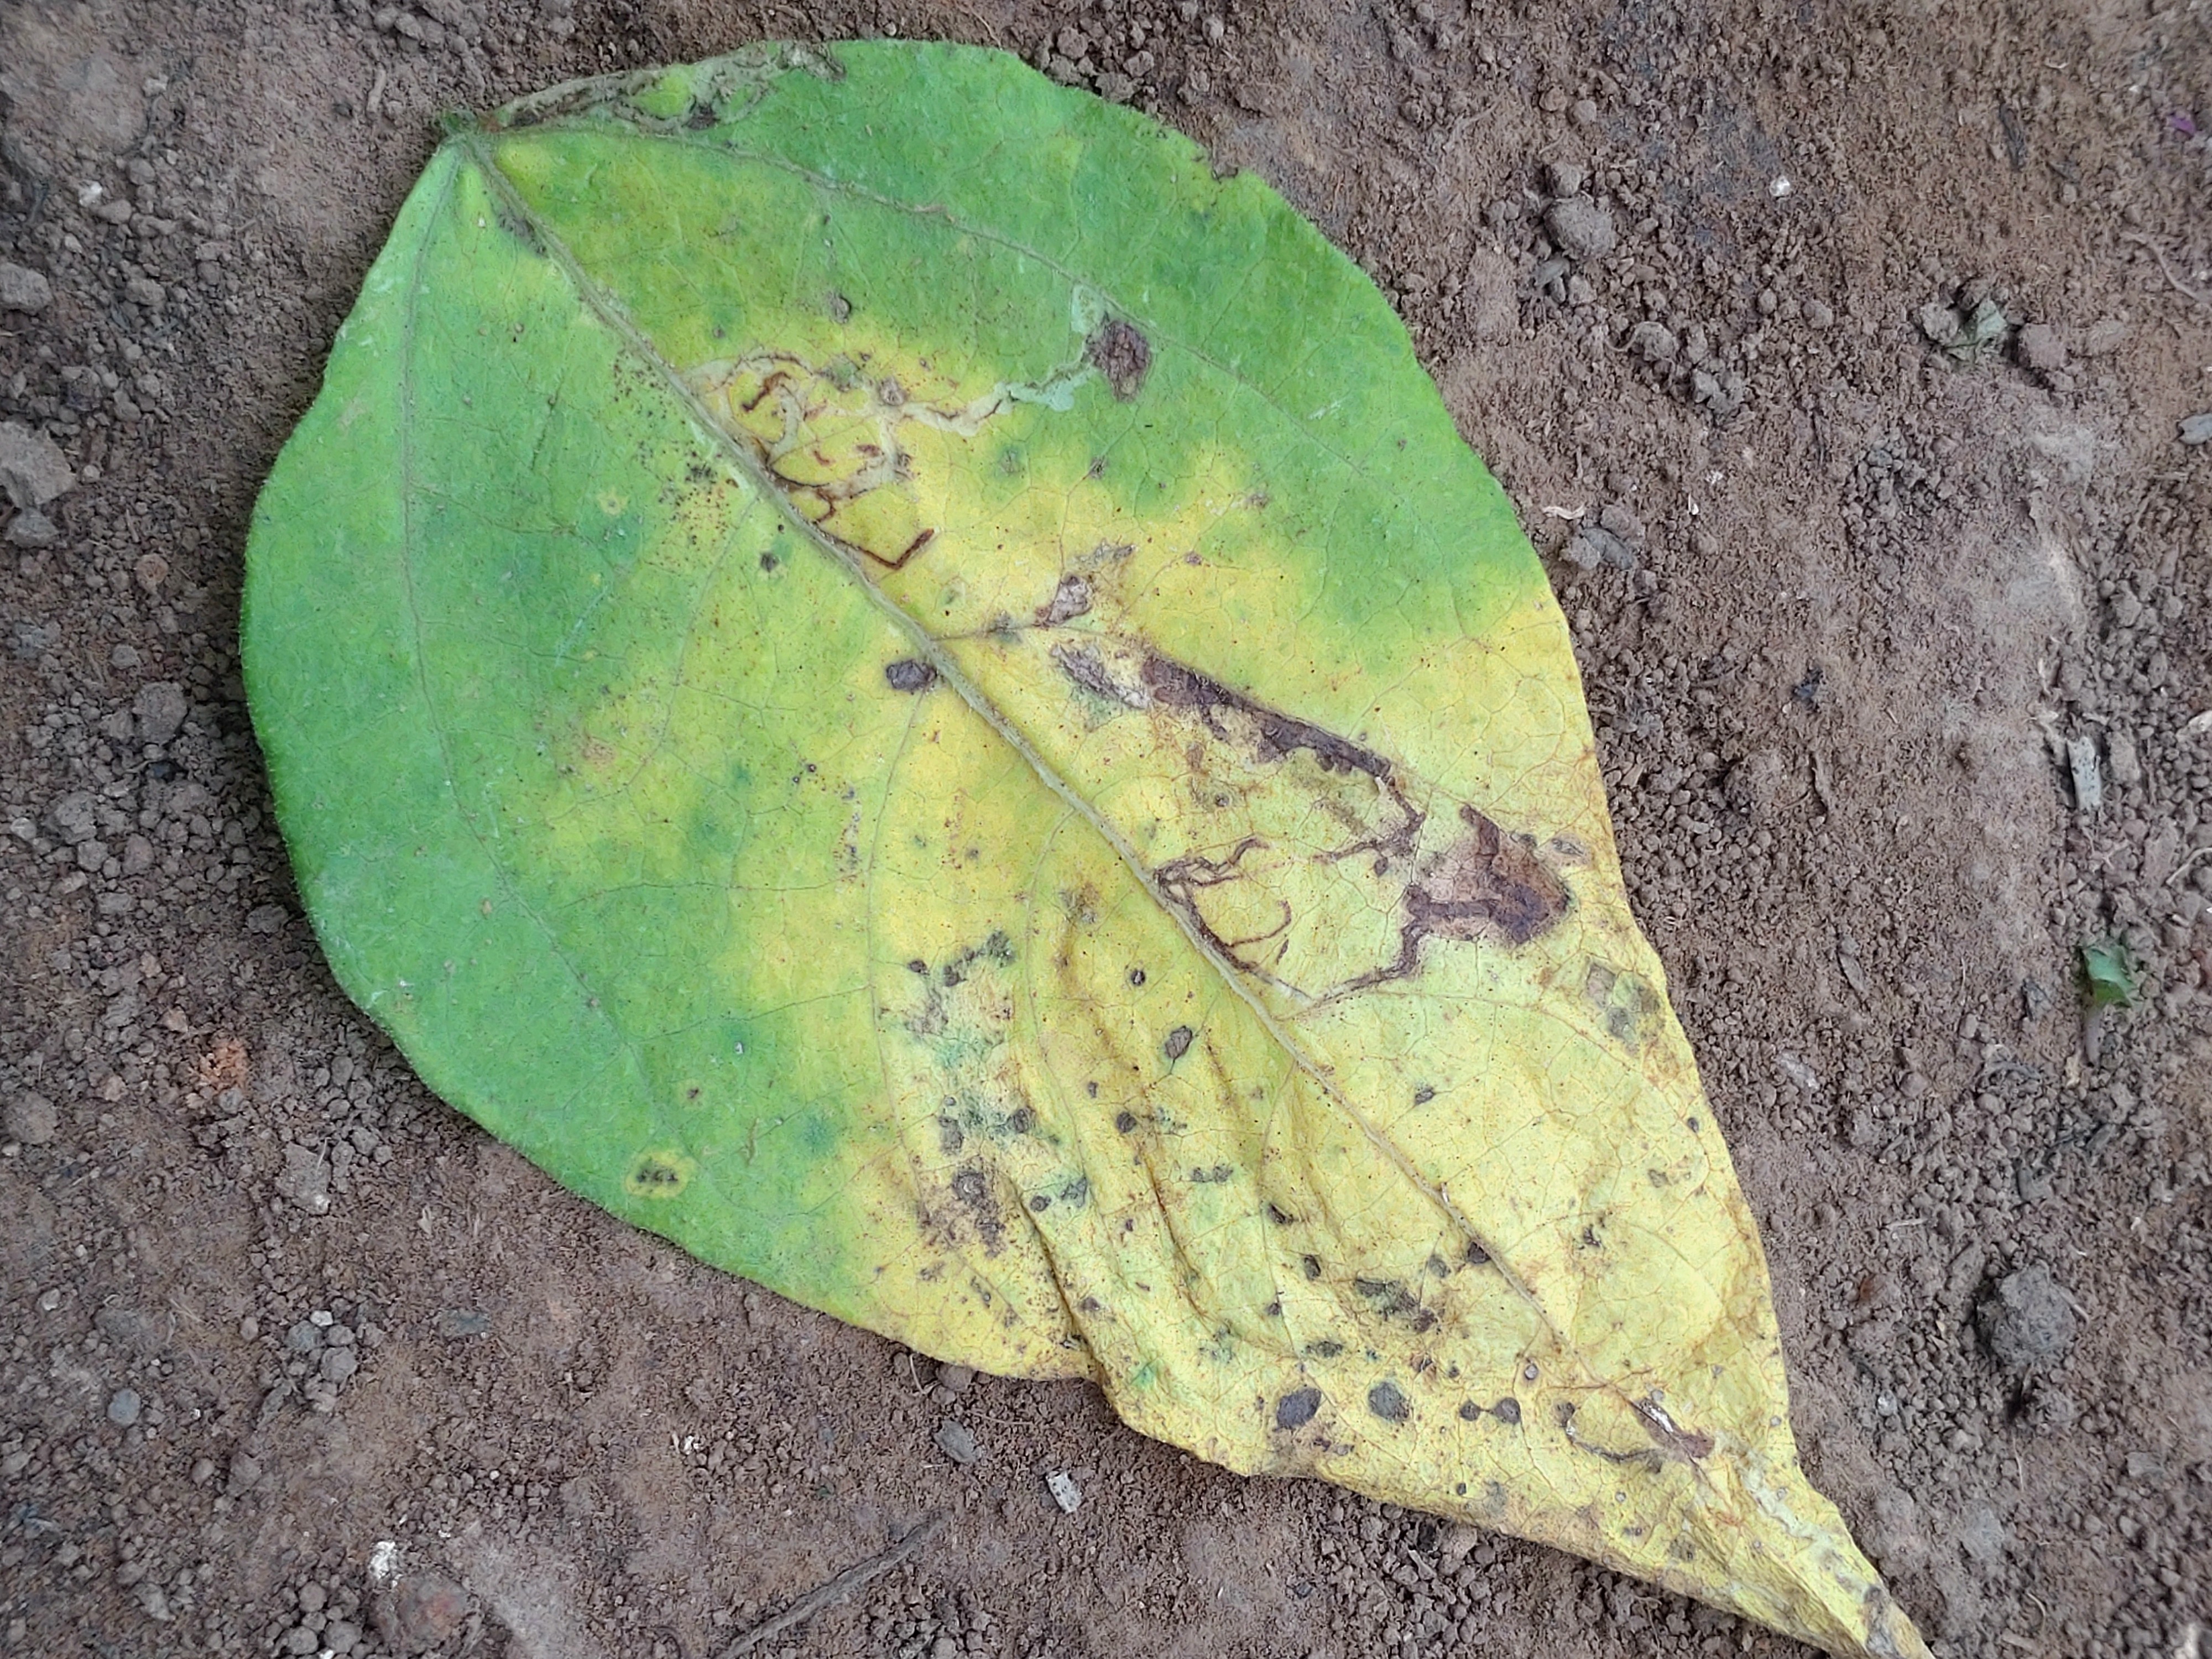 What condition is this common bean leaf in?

anthracnose
